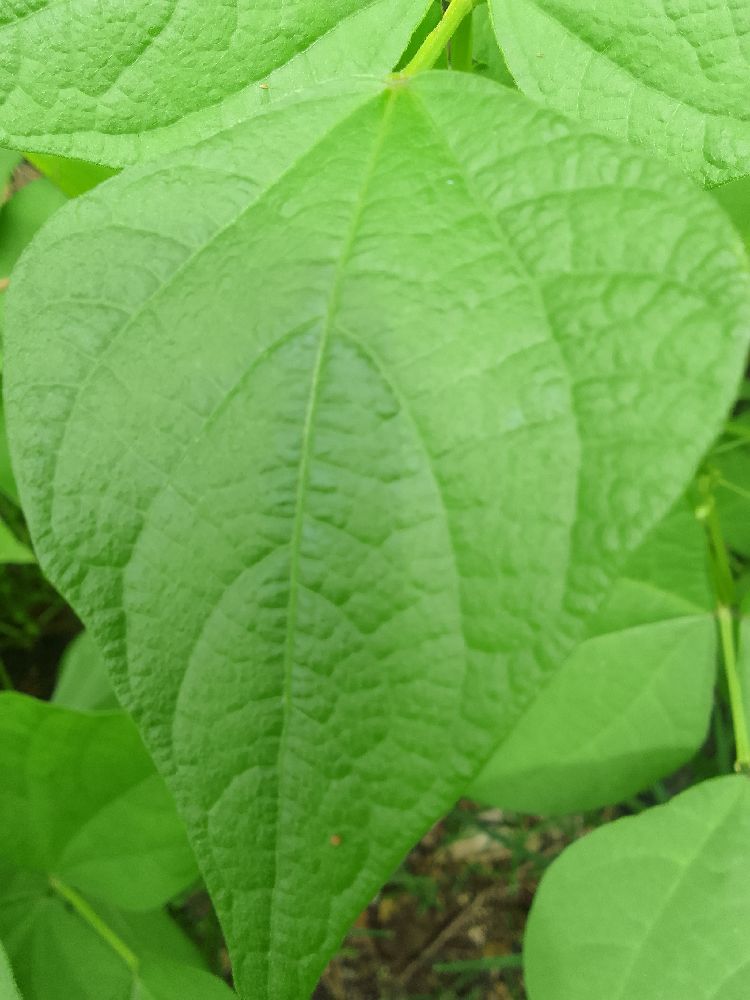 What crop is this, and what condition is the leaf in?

common bean, healthy
